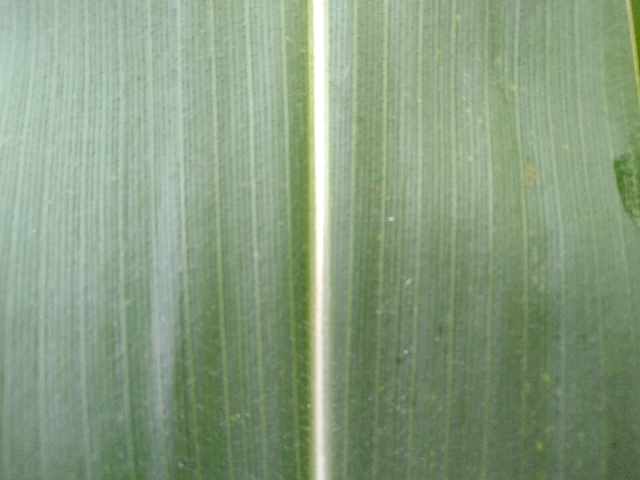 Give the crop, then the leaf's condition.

maize, healthy
